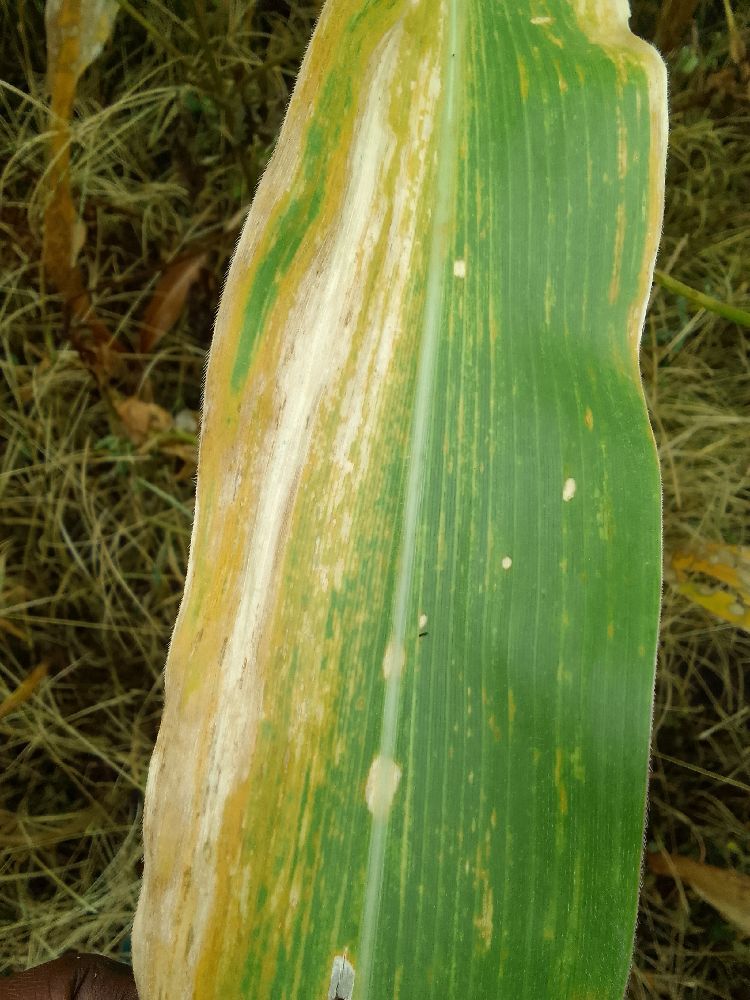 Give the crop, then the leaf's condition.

maize, maize lethal necrosis
